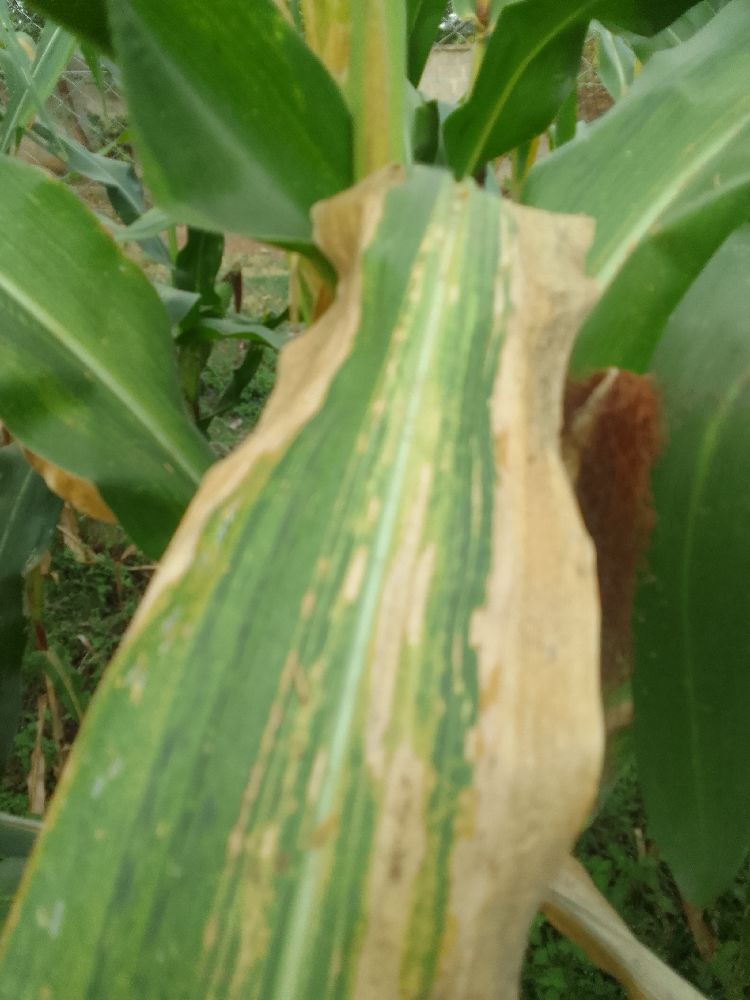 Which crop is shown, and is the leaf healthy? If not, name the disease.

maize, maize lethal necrosis
